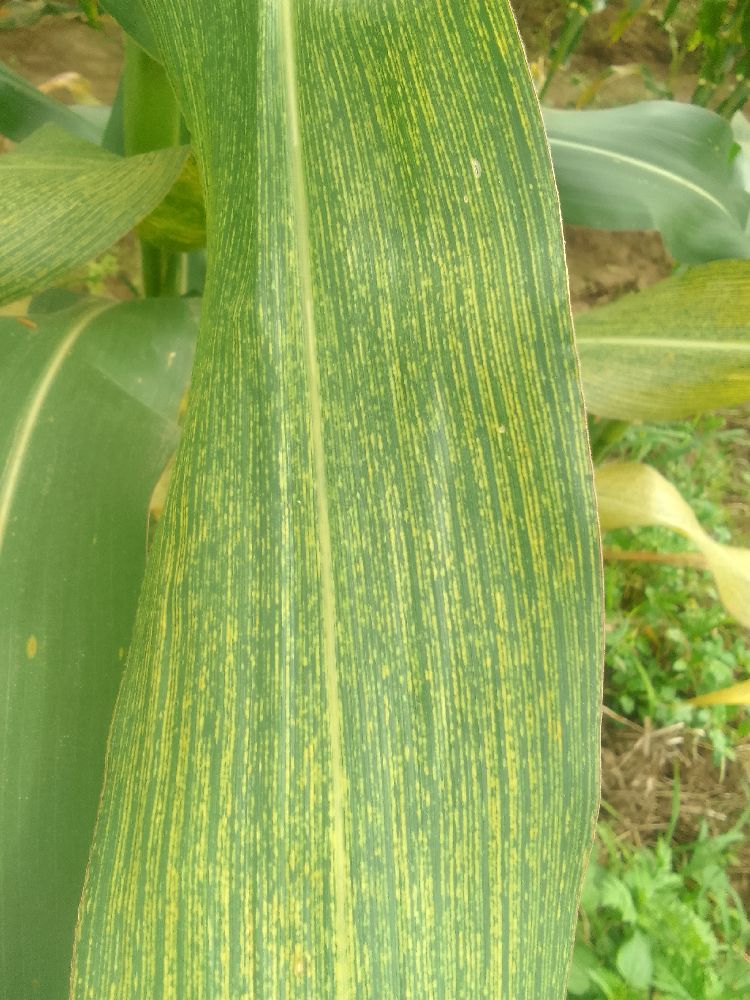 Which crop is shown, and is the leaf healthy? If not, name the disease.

maize, healthy
